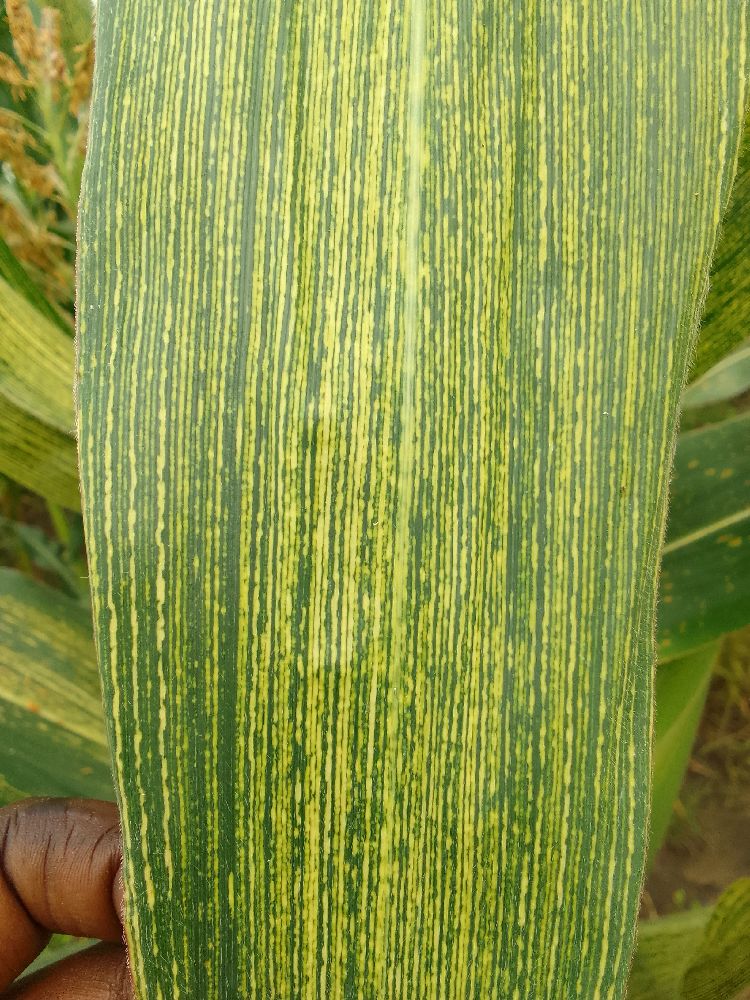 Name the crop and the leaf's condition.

maize, maize streak virus
